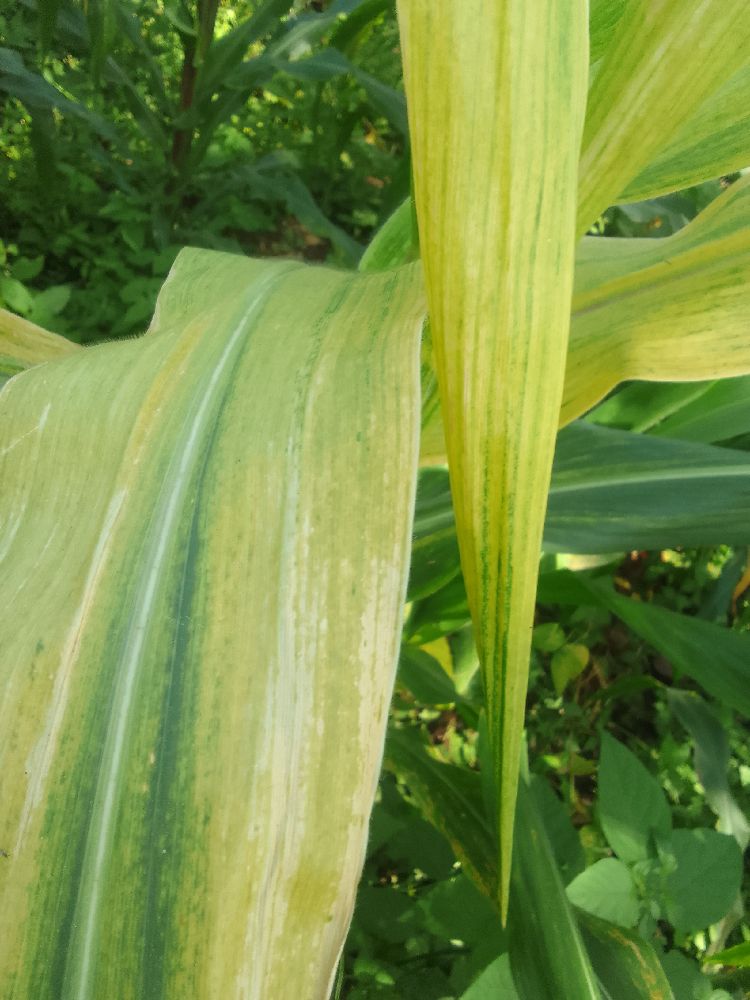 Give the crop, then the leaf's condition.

maize, maize lethal necrosis
